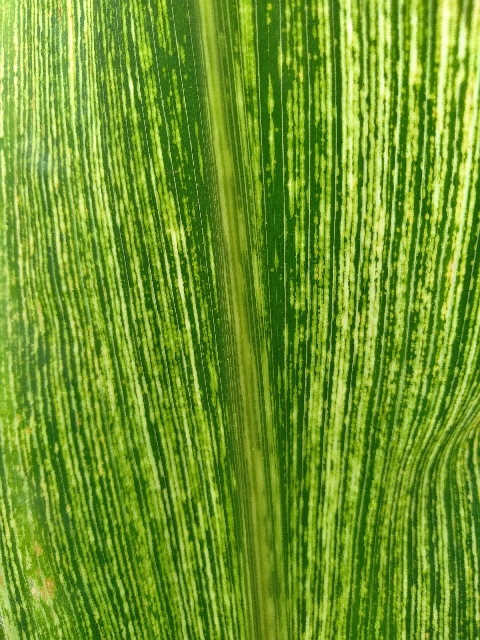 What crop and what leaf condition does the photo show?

maize, maize streak virus
